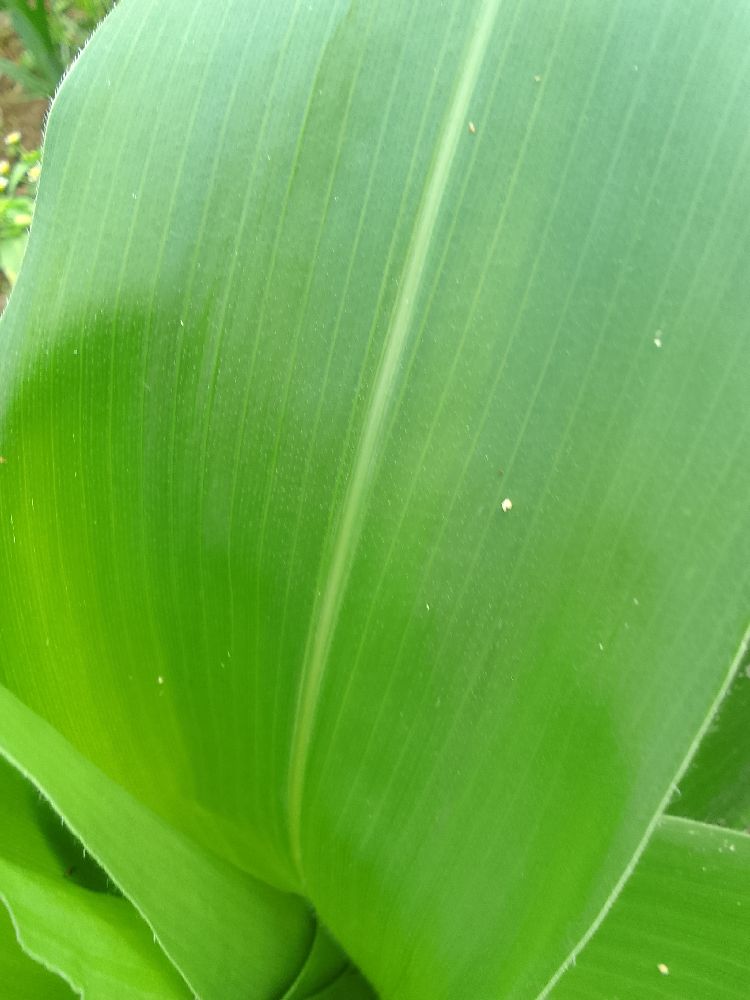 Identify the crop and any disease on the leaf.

maize, healthy
